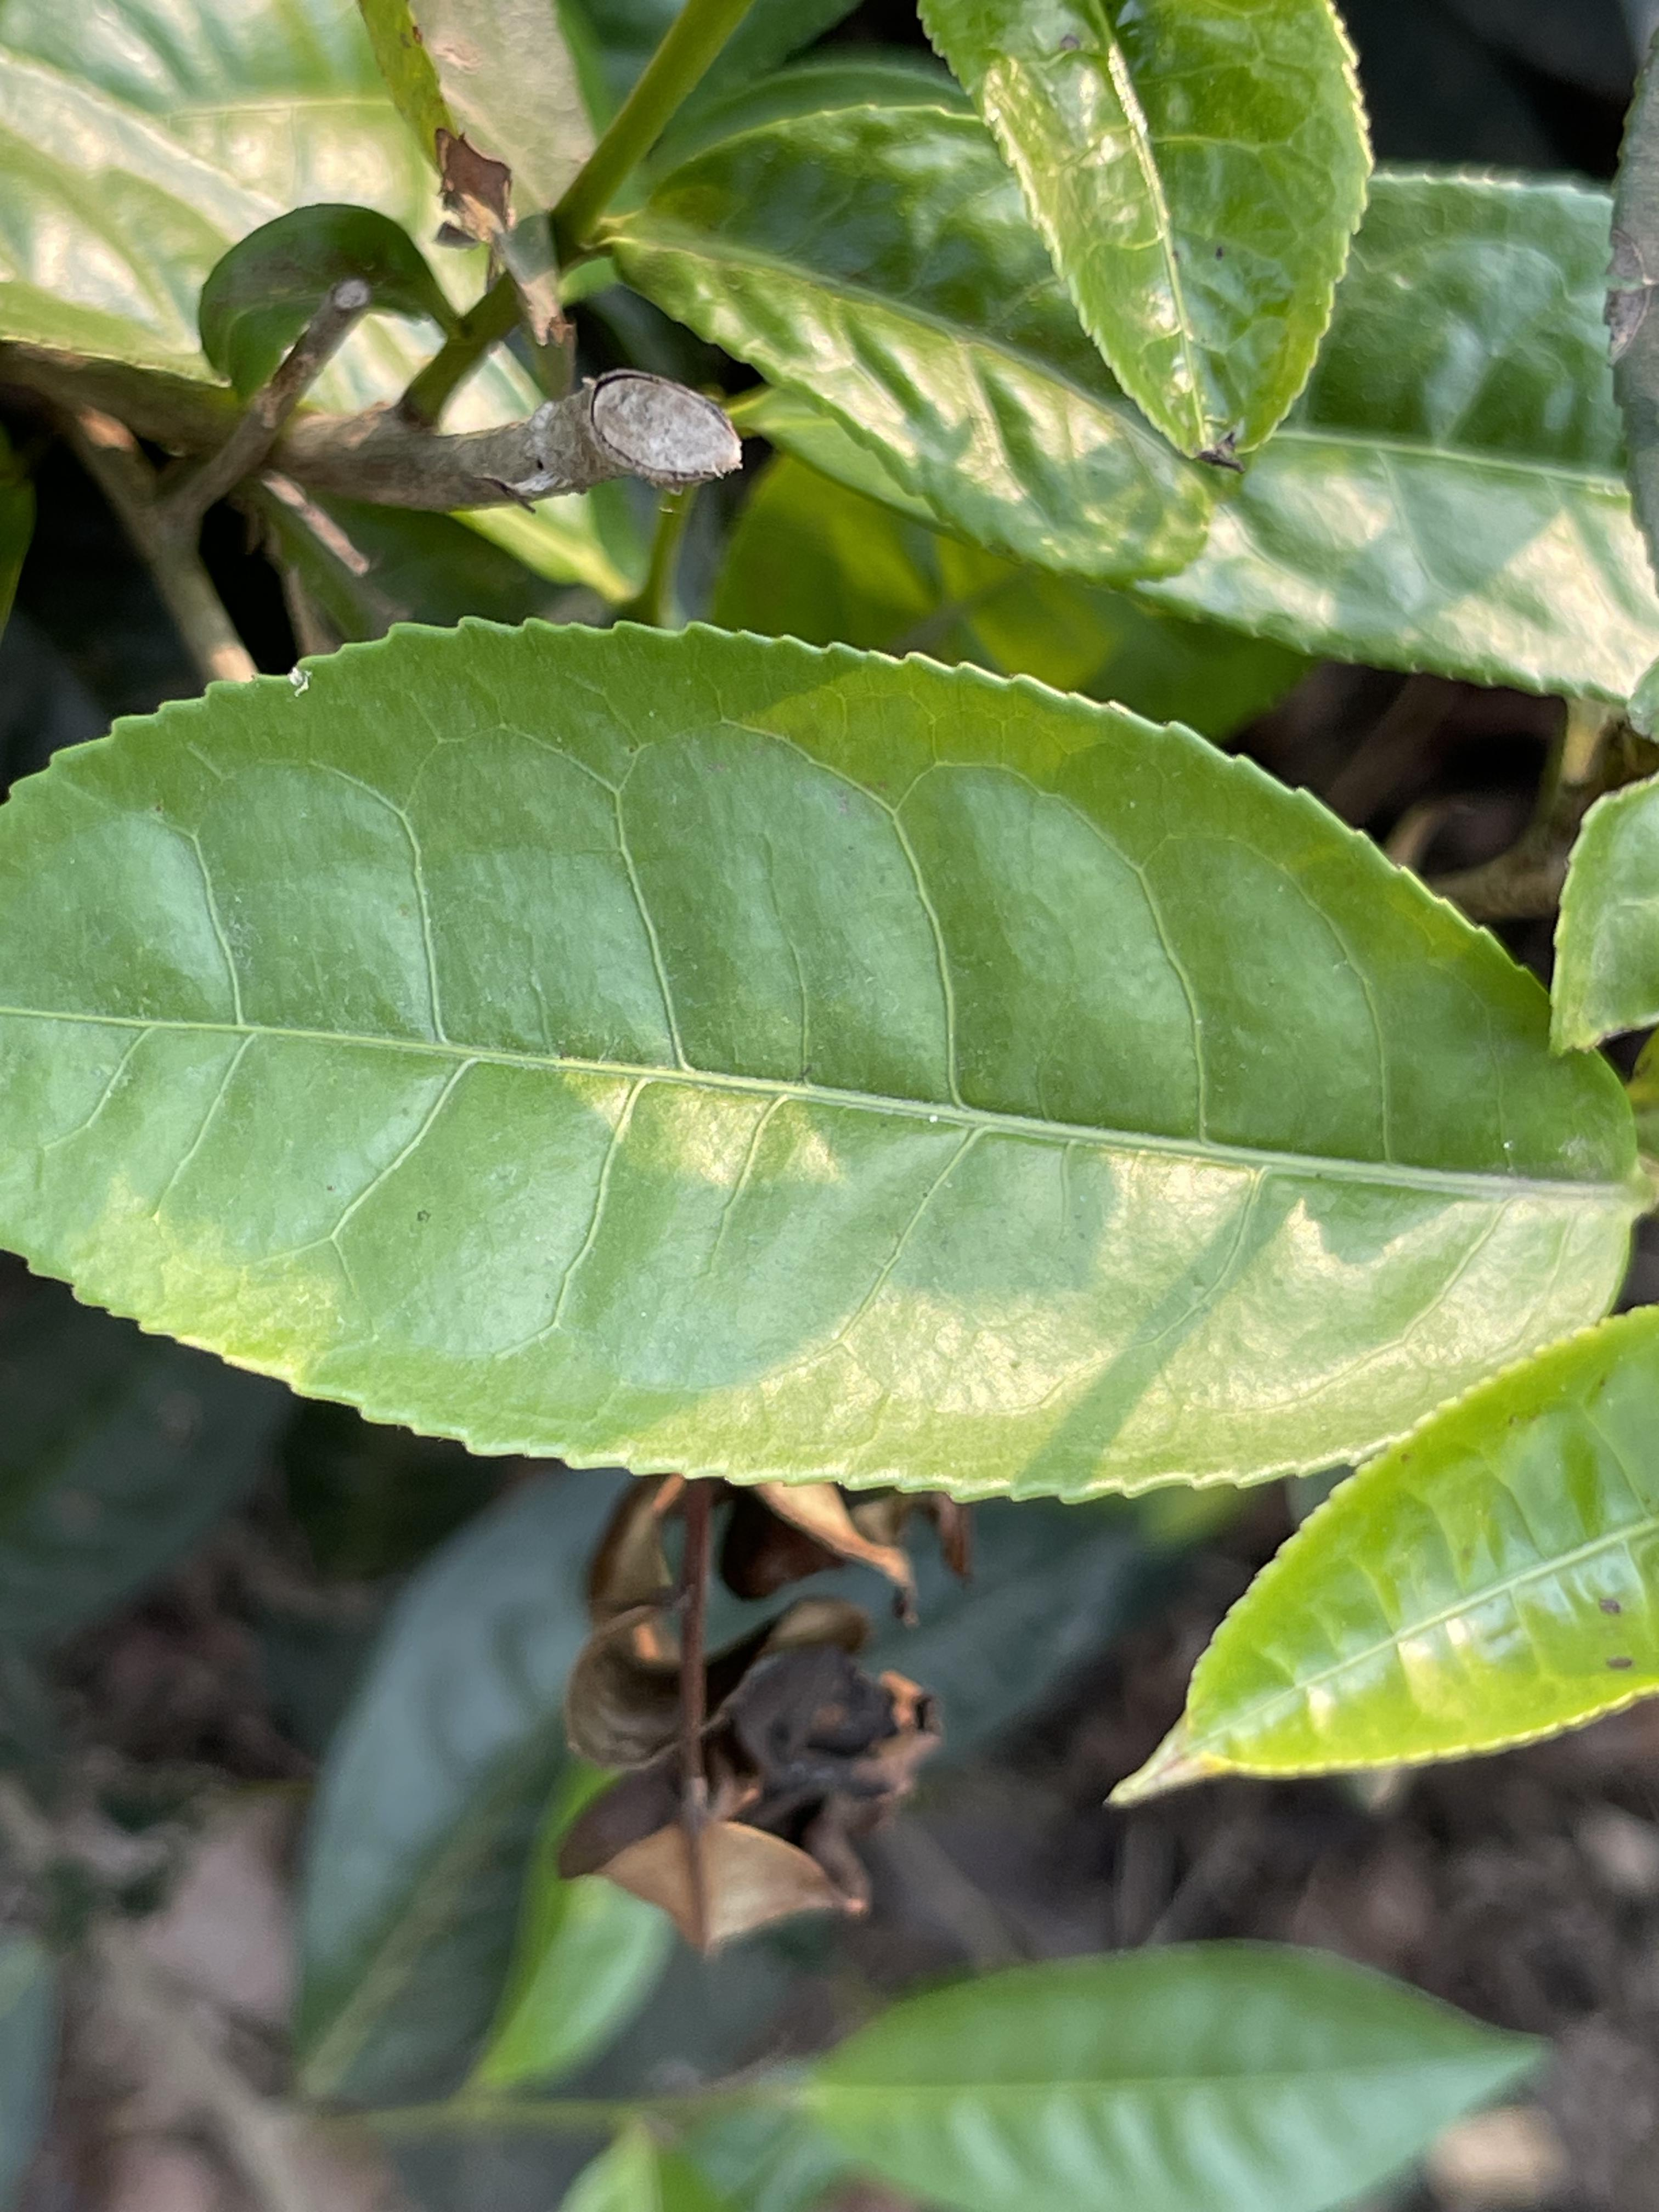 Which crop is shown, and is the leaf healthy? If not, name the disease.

tea, healthy leaf
